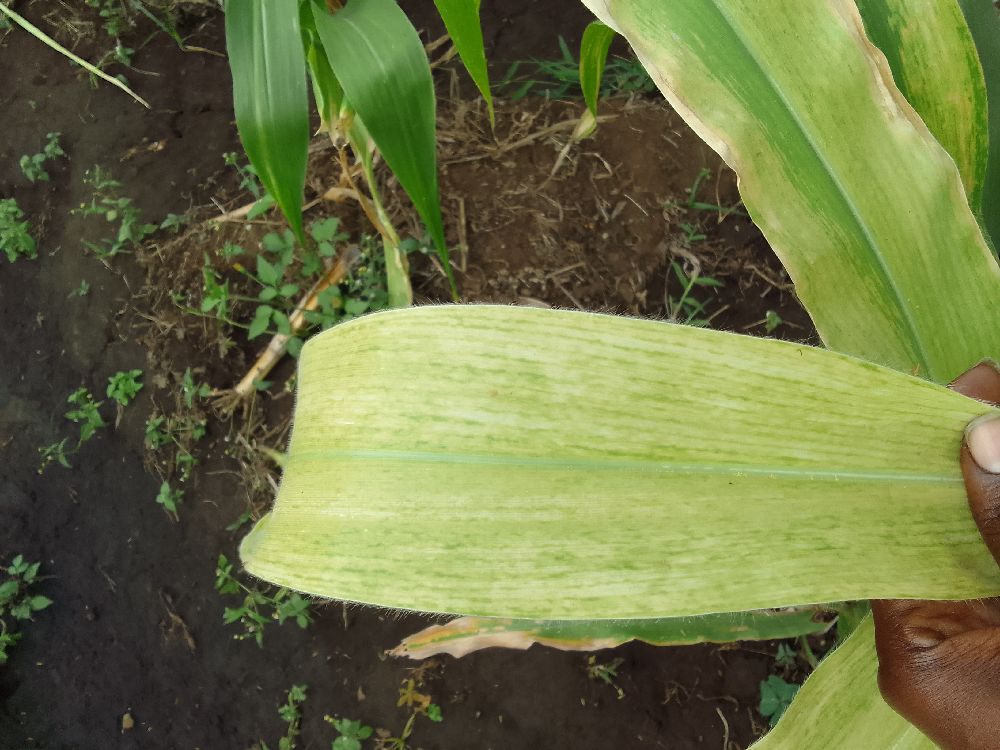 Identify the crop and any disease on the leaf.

maize, maize lethal necrosis
